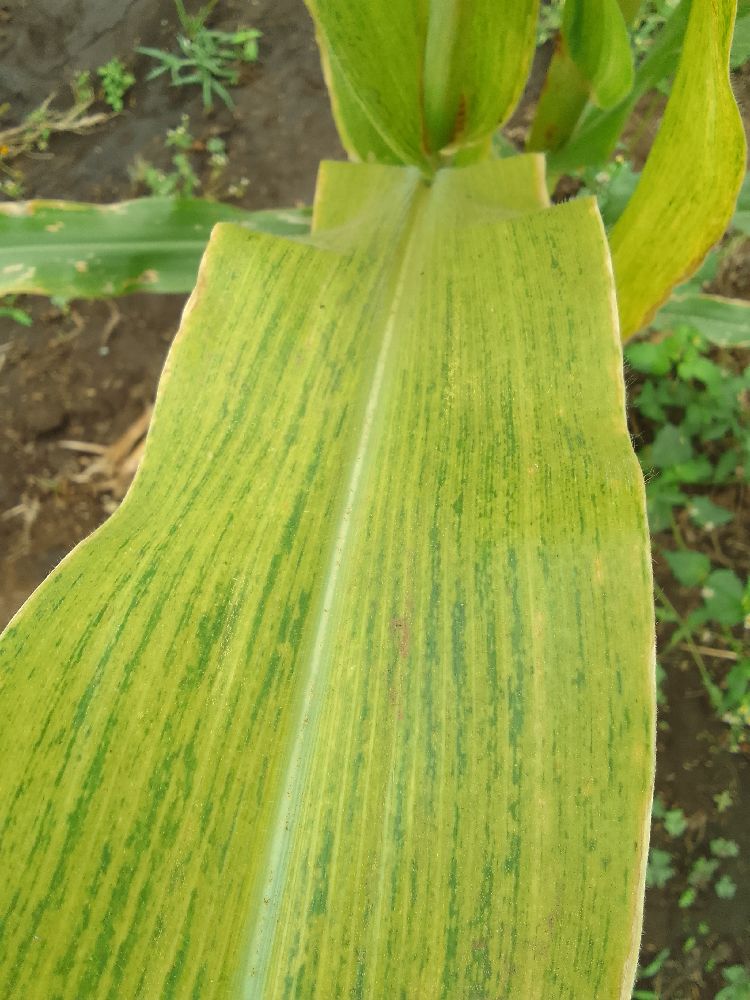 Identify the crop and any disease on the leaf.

maize, maize lethal necrosis
